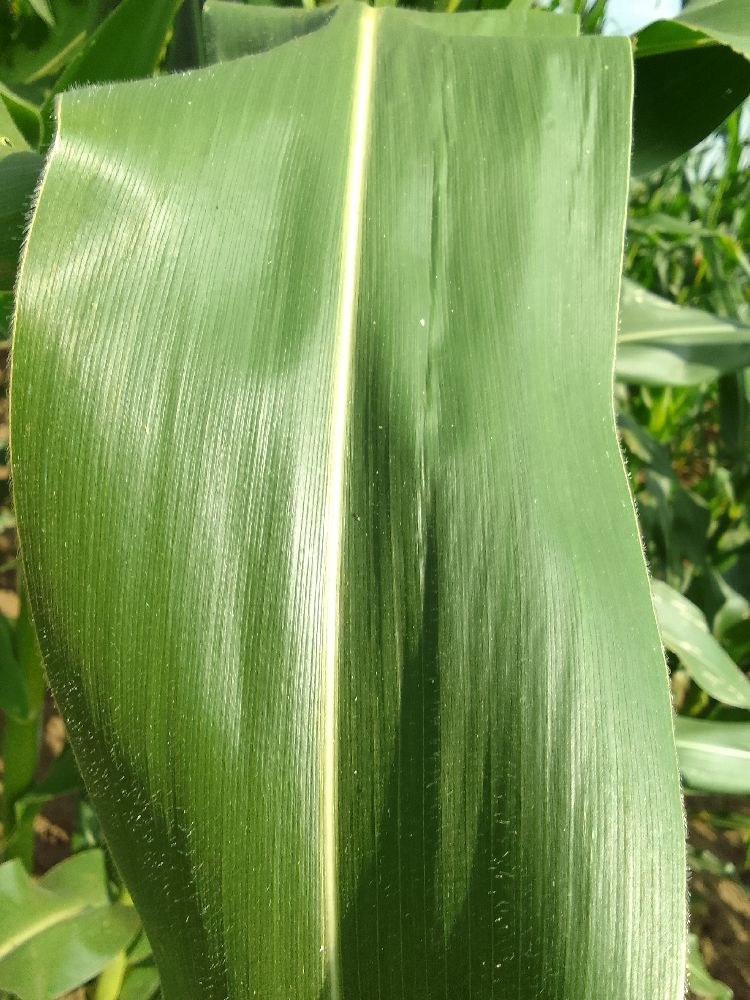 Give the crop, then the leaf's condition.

maize, healthy
